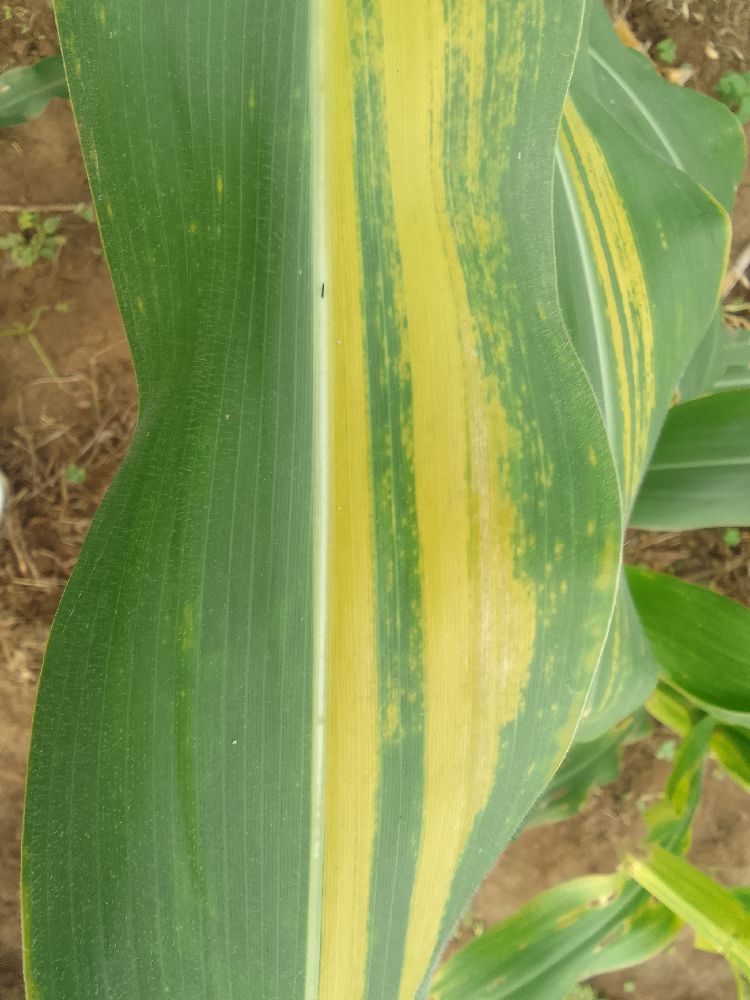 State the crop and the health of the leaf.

maize, maize lethal necrosis
